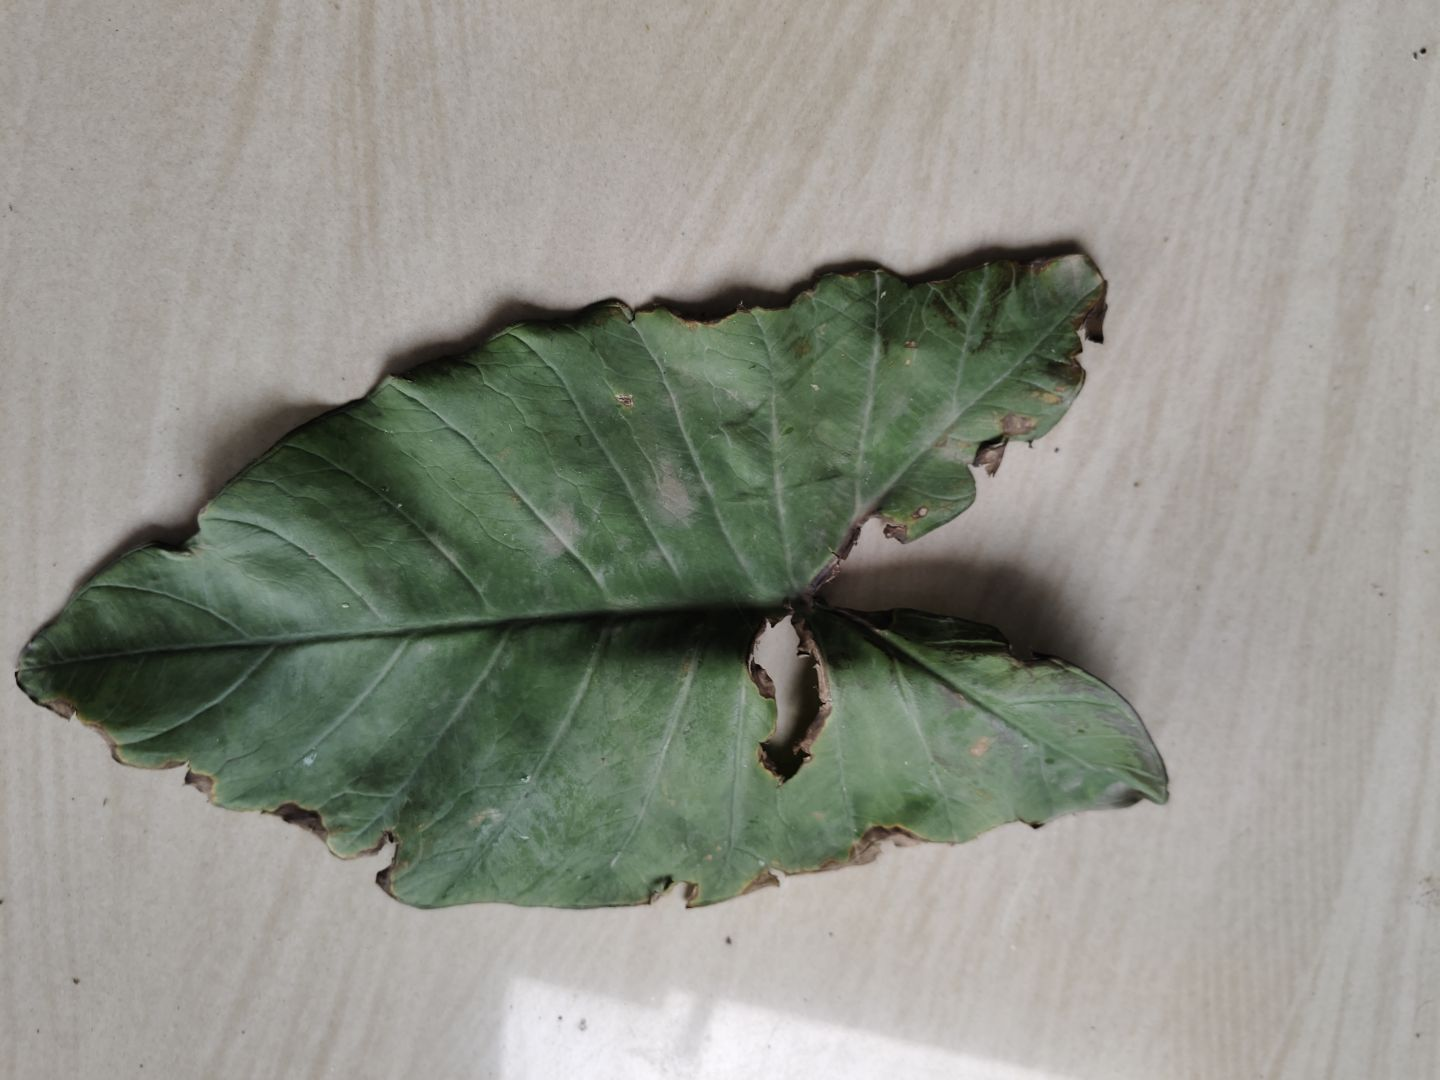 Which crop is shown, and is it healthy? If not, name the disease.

taro, leaf blight
